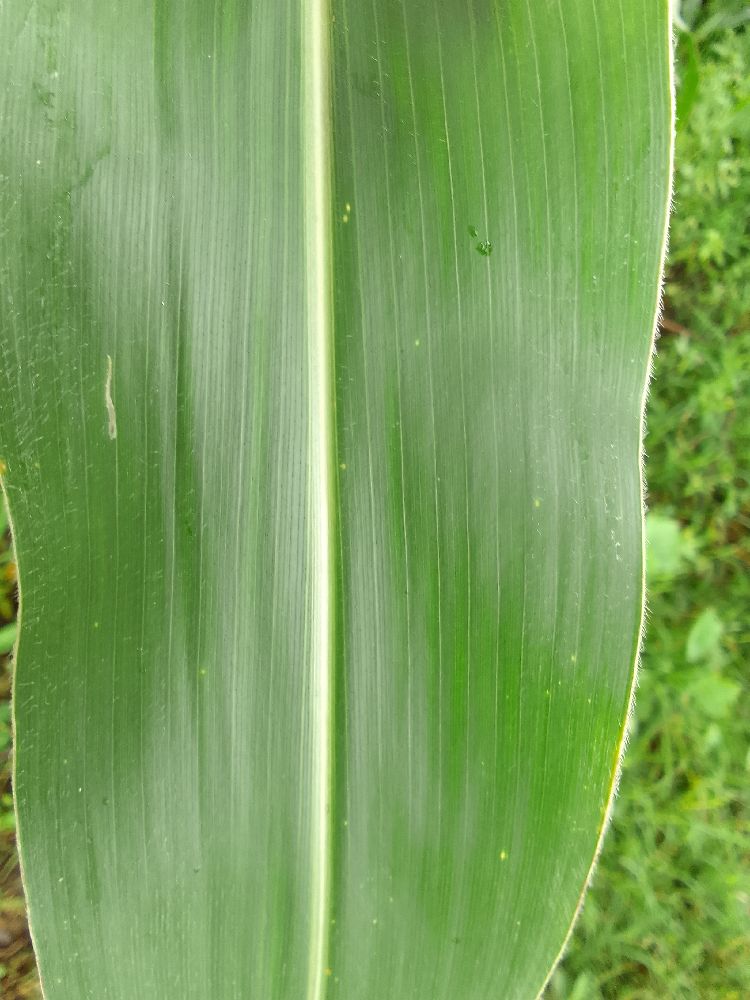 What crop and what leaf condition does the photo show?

maize, healthy
